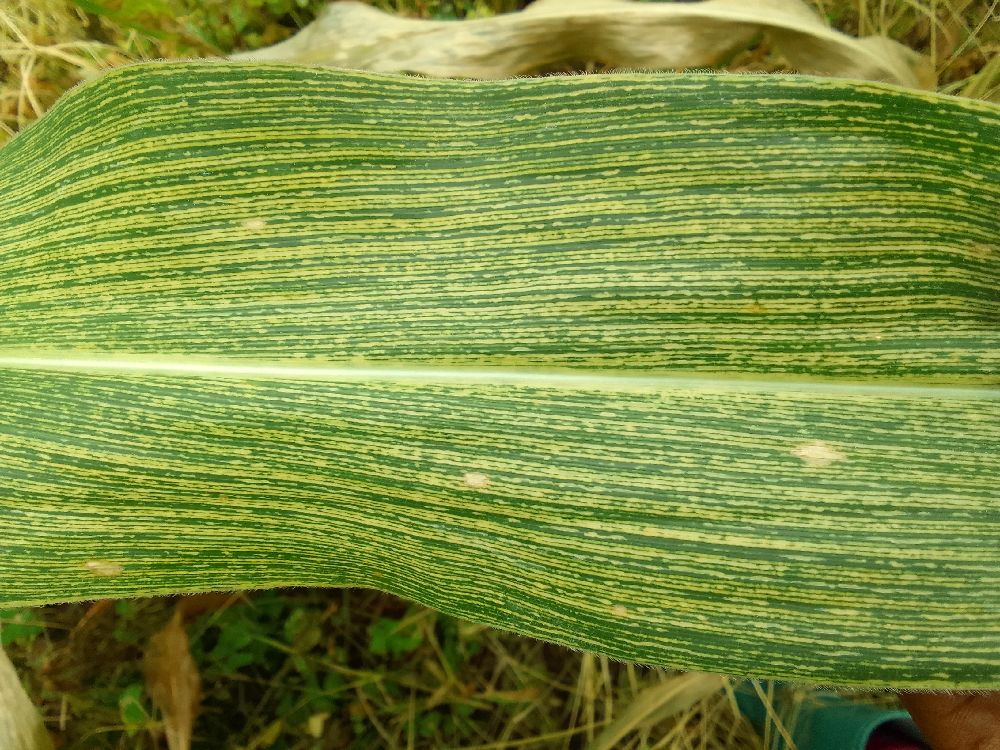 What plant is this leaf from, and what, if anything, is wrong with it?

maize, maize streak virus
